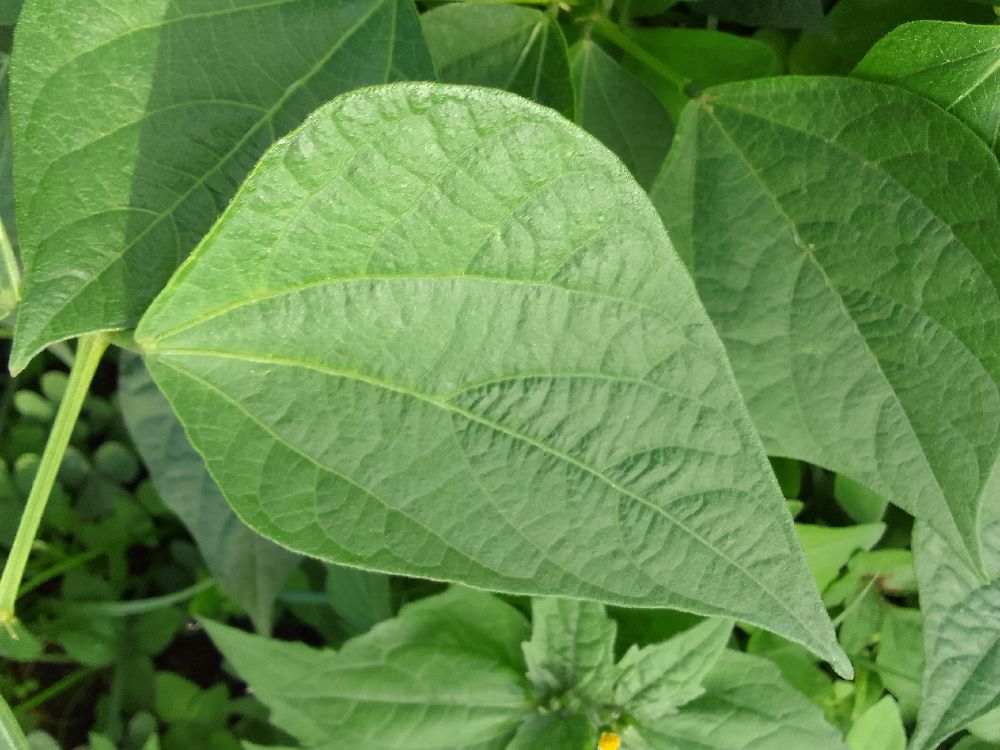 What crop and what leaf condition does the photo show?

common bean, healthy
